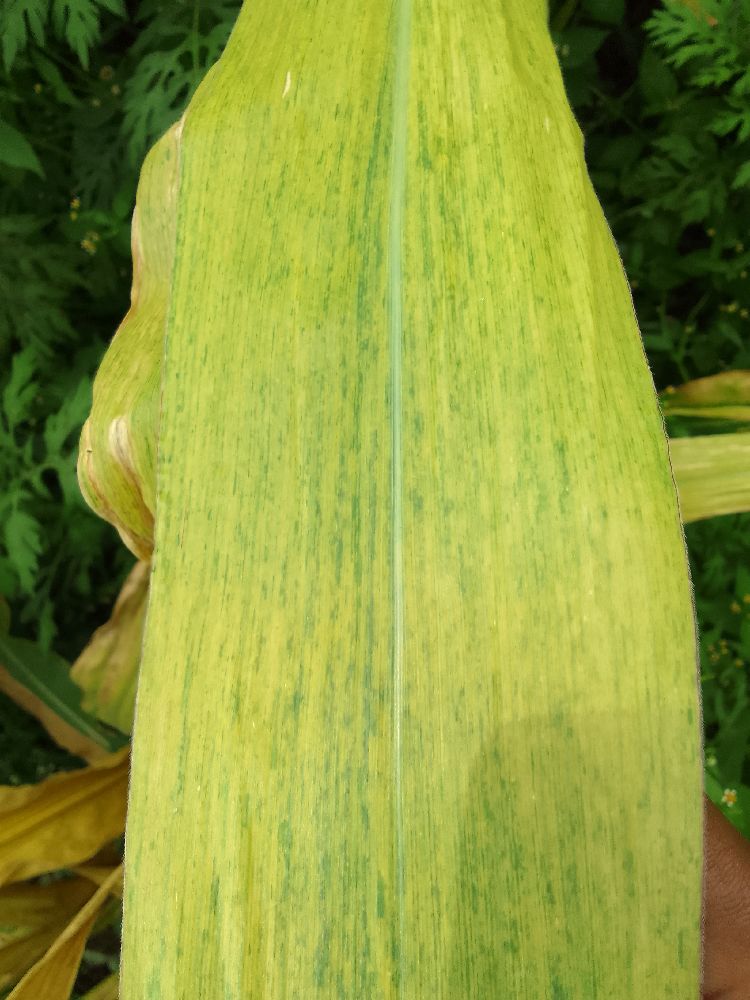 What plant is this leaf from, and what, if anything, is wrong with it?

maize, maize lethal necrosis
